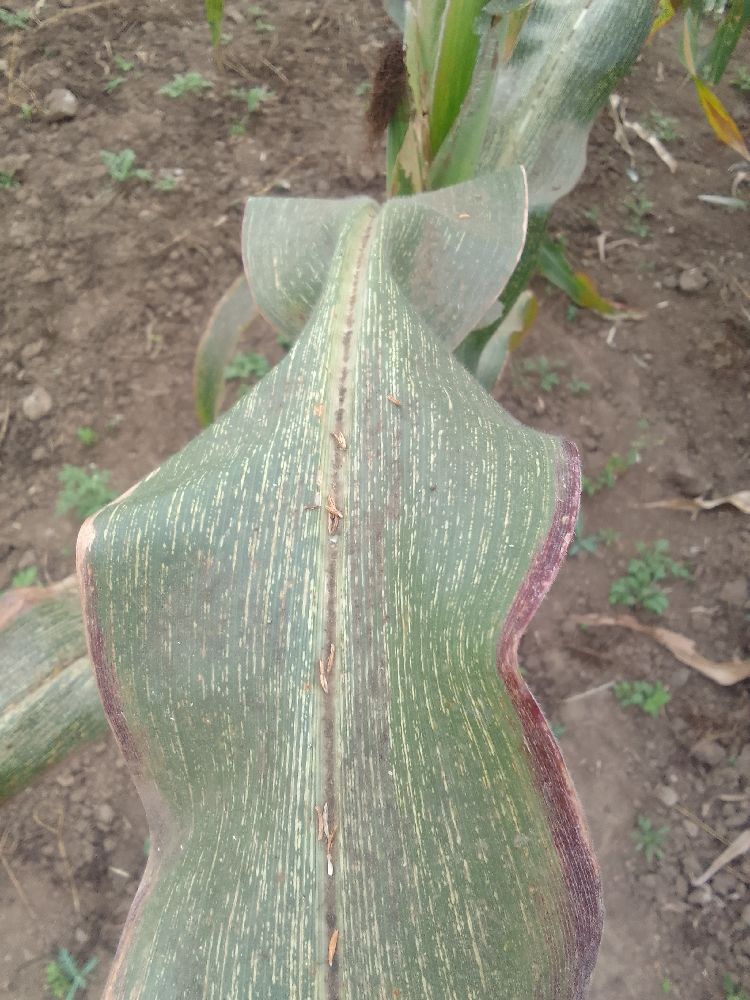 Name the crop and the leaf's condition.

maize, maize streak virus
